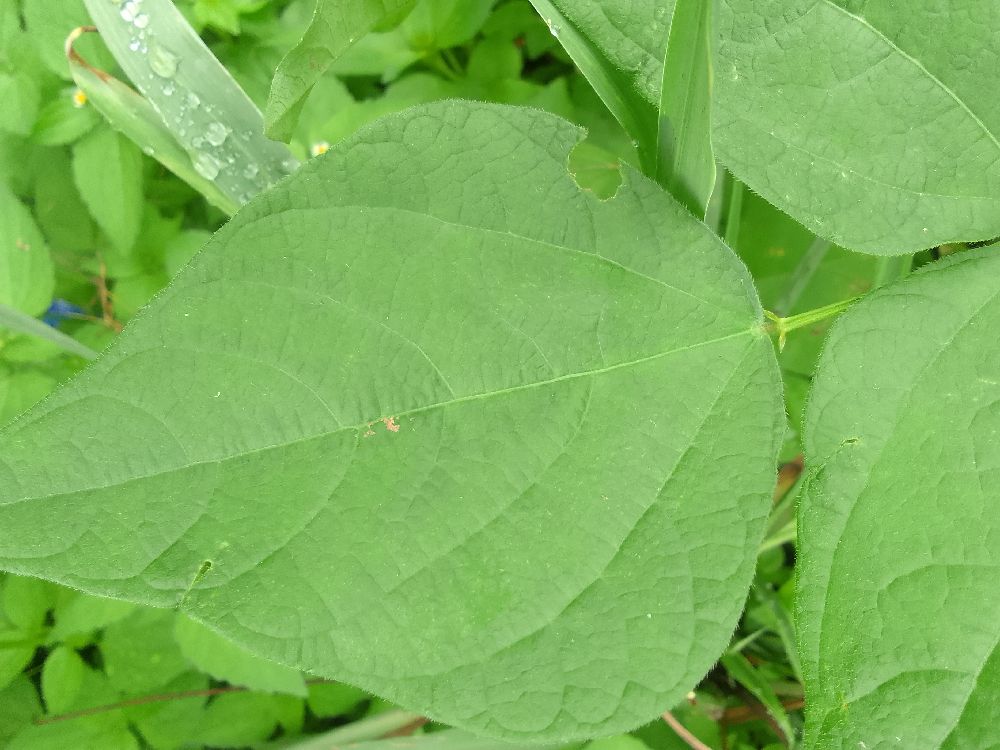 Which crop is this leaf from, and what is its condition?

common bean, healthy
